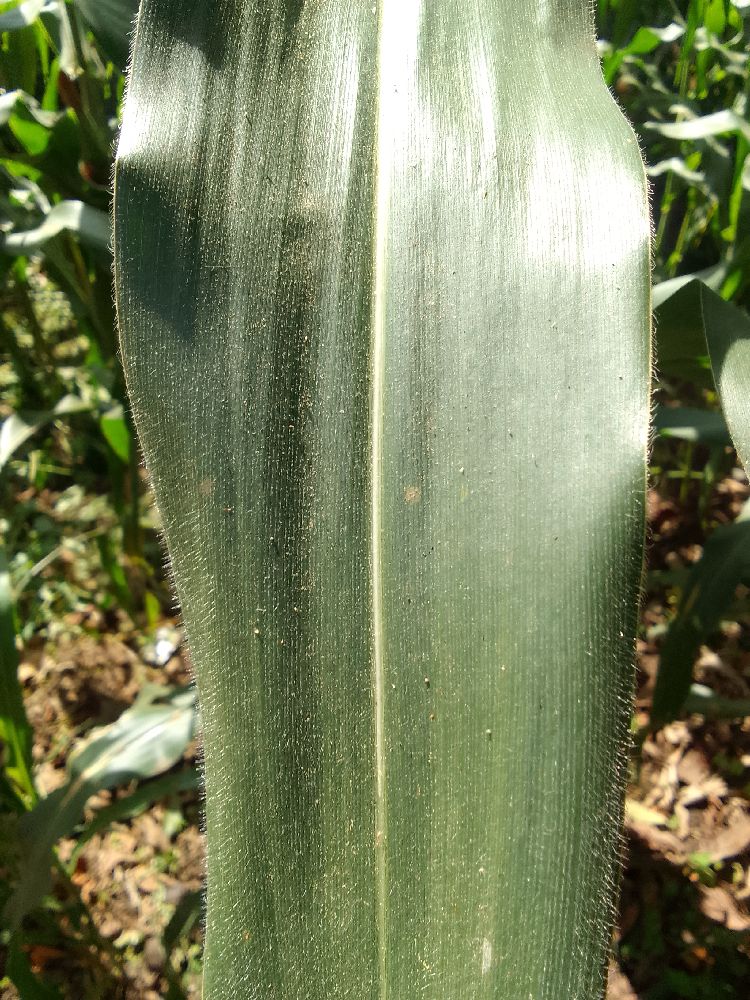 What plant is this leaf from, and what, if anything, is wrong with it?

maize, healthy
